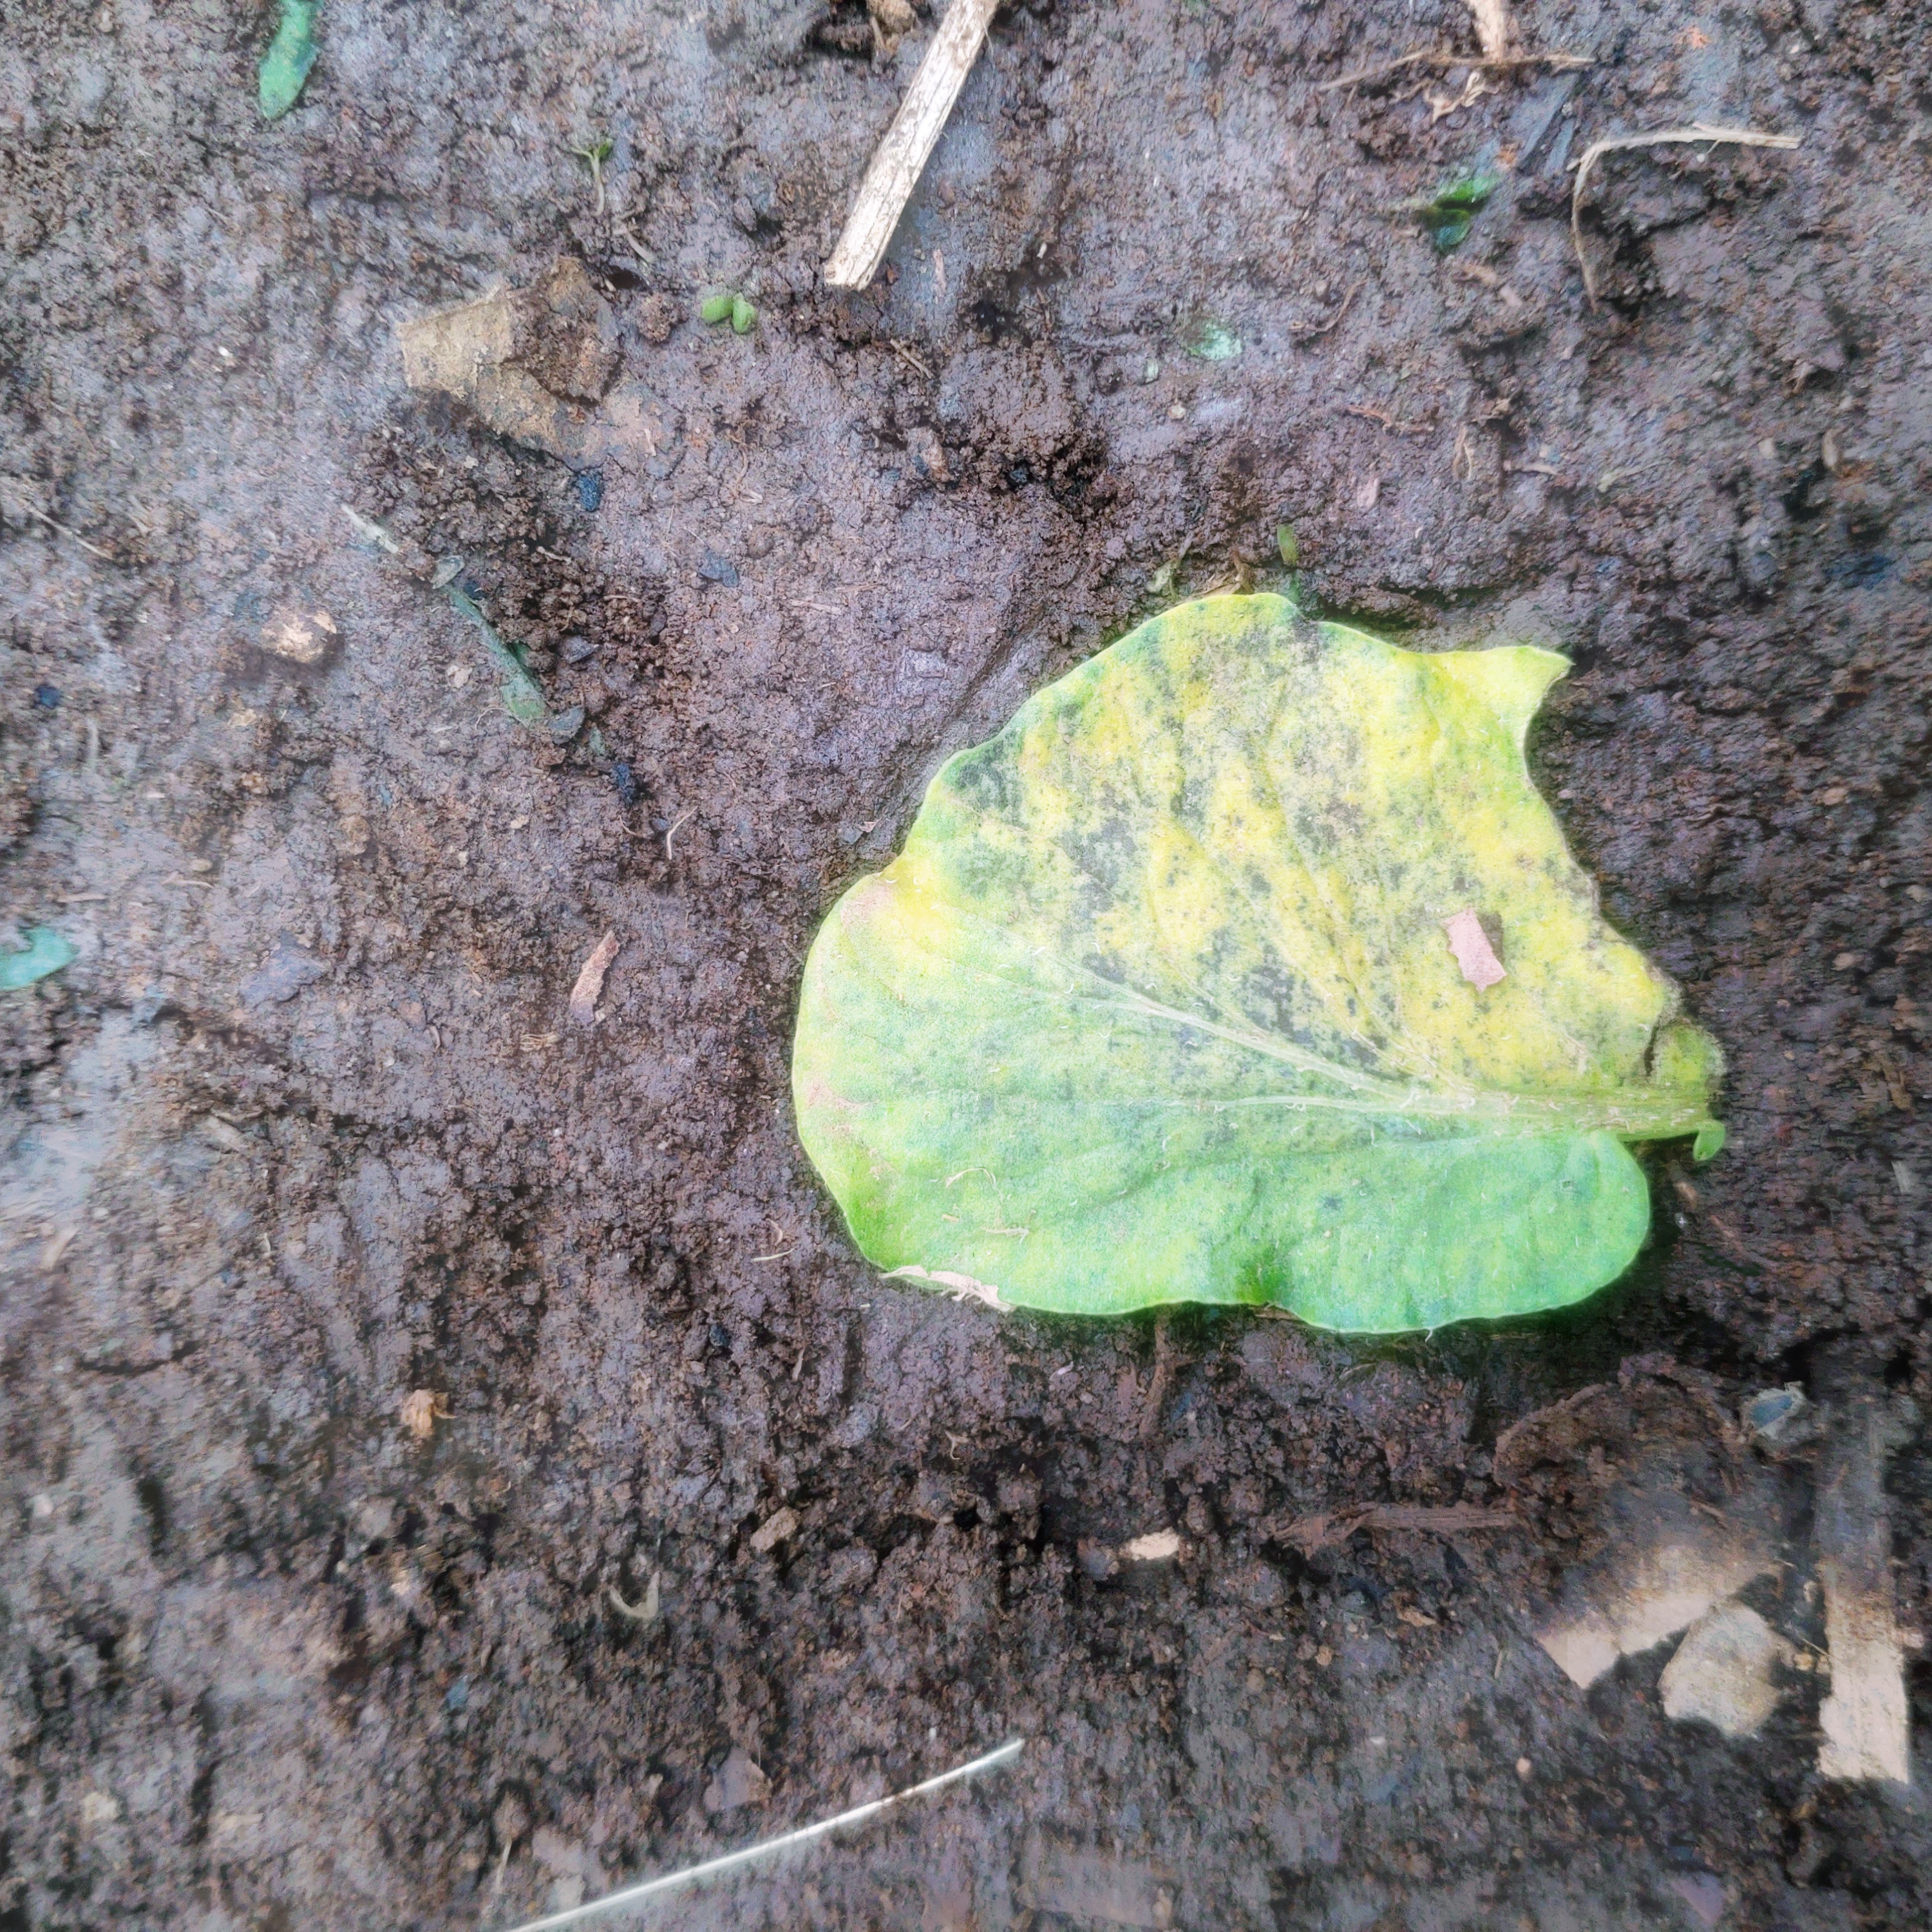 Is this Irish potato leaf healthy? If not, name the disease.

late blight
